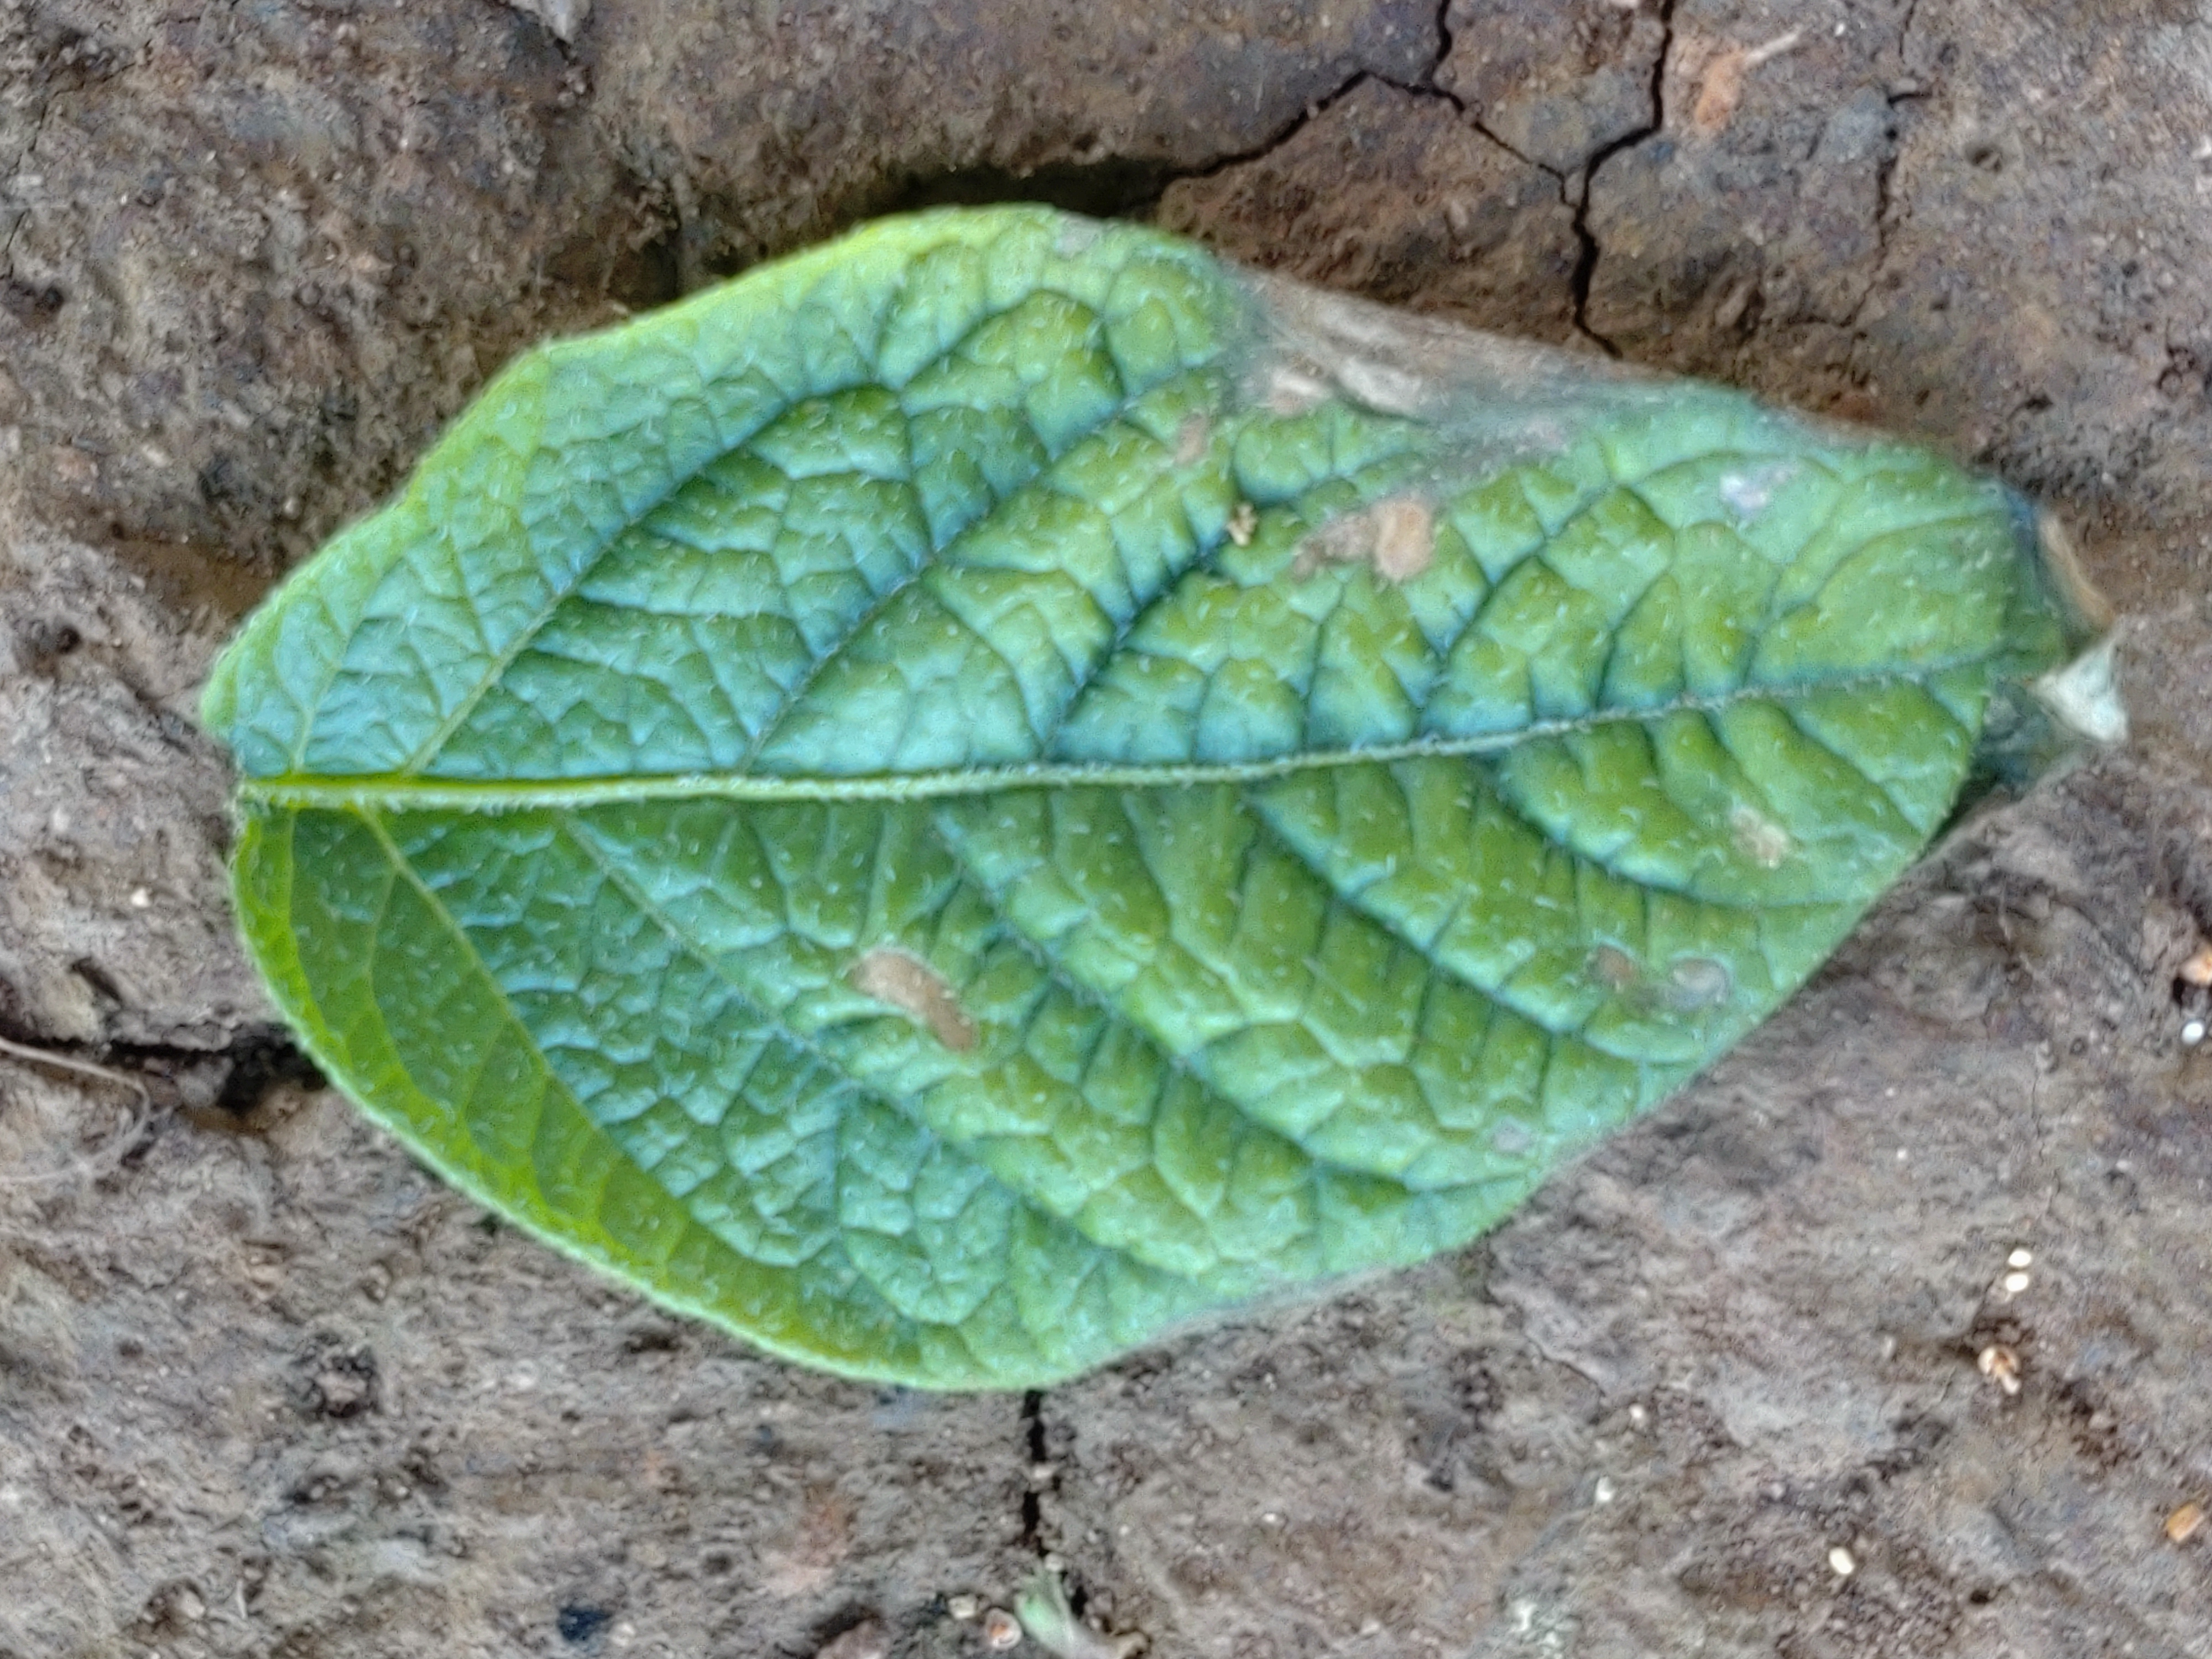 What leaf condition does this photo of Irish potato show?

early blight
